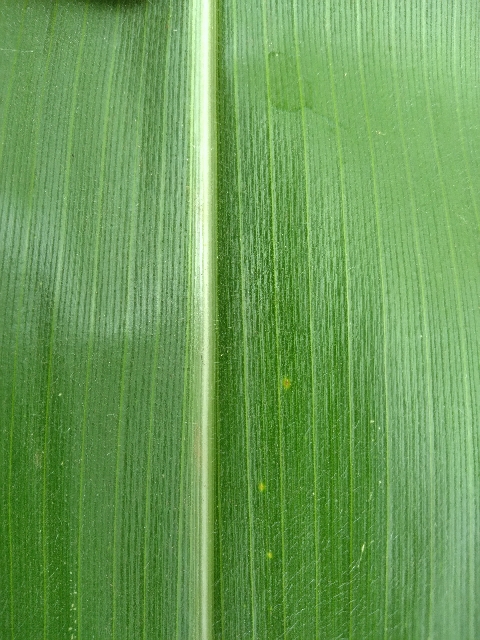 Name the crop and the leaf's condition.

maize, healthy
